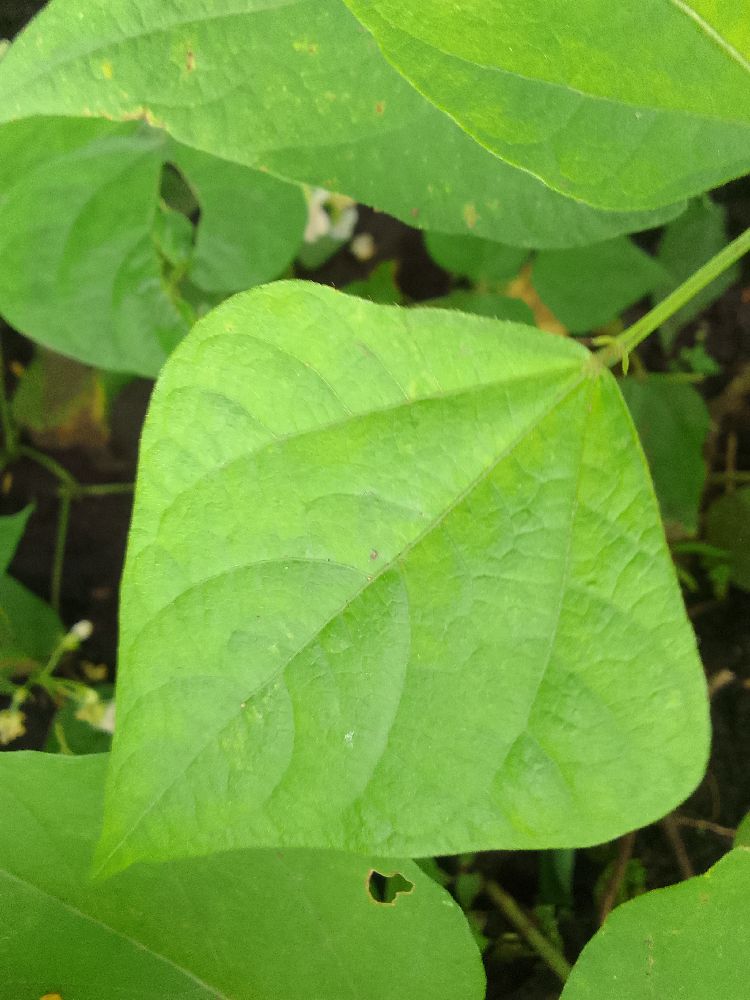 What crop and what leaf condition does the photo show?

common bean, healthy
